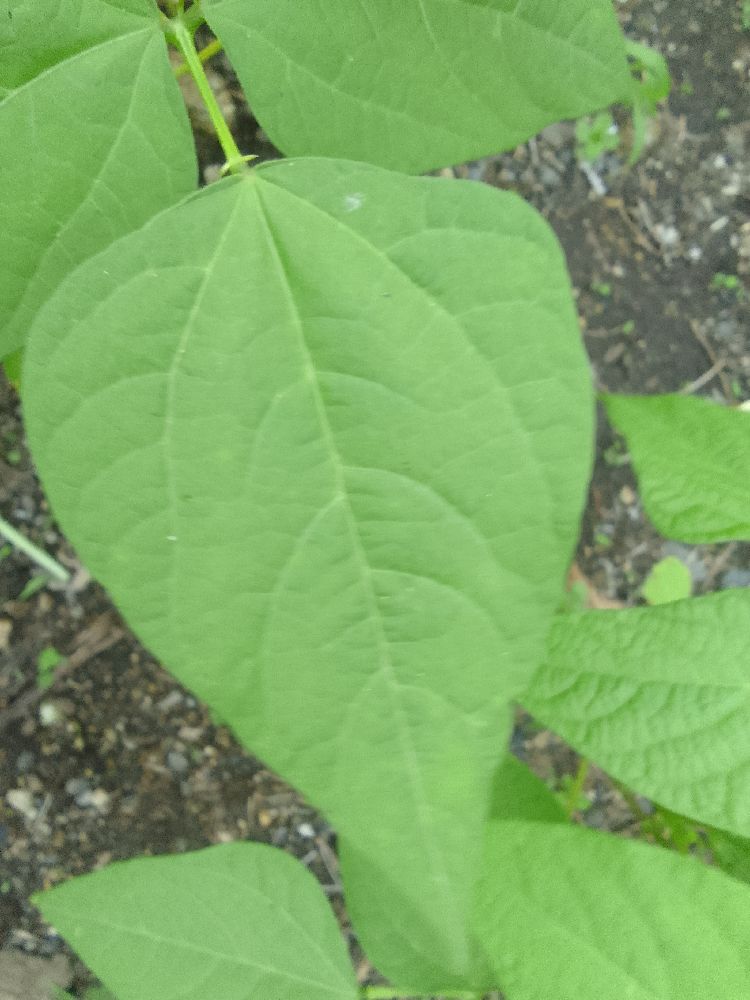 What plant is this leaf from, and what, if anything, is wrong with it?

common bean, healthy
